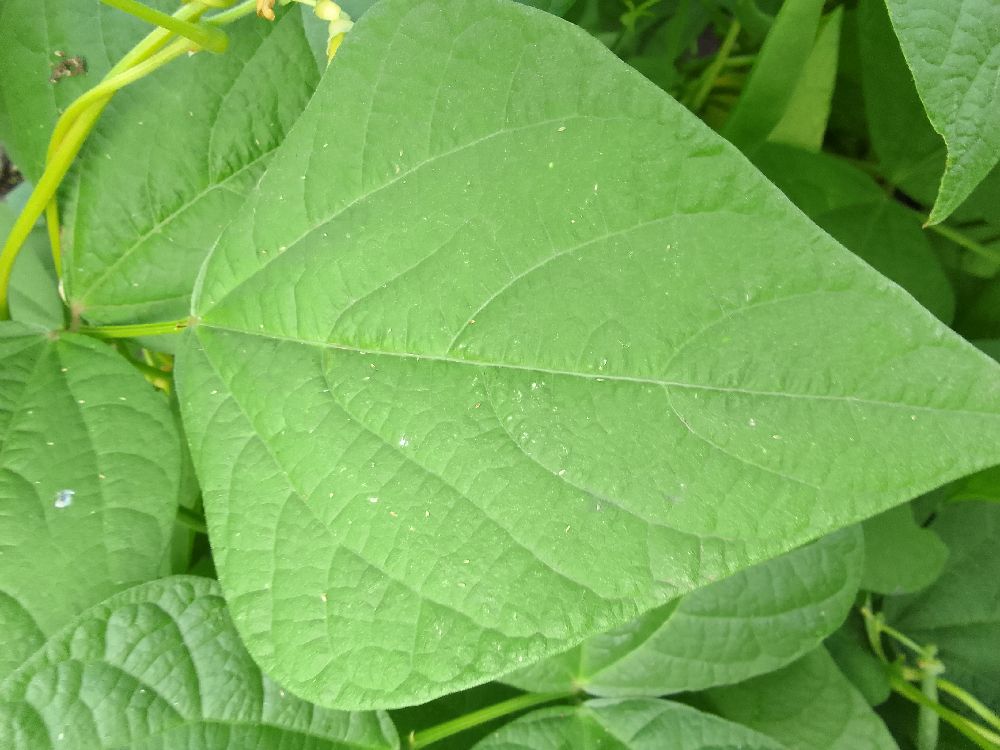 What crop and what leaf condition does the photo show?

common bean, healthy
